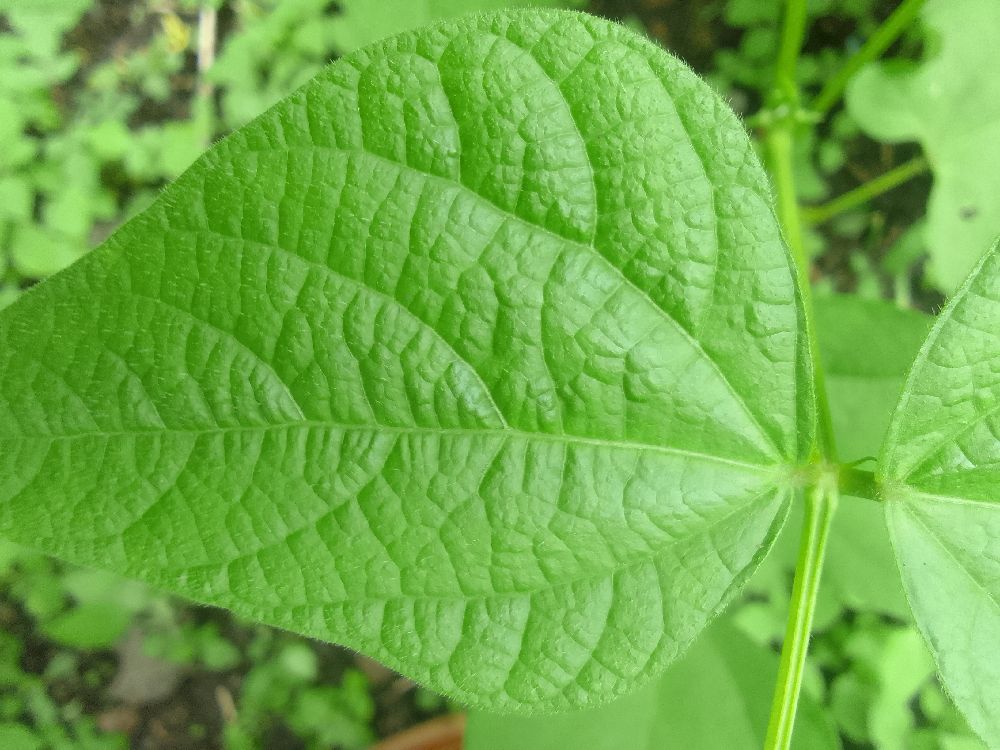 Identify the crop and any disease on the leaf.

common bean, healthy
